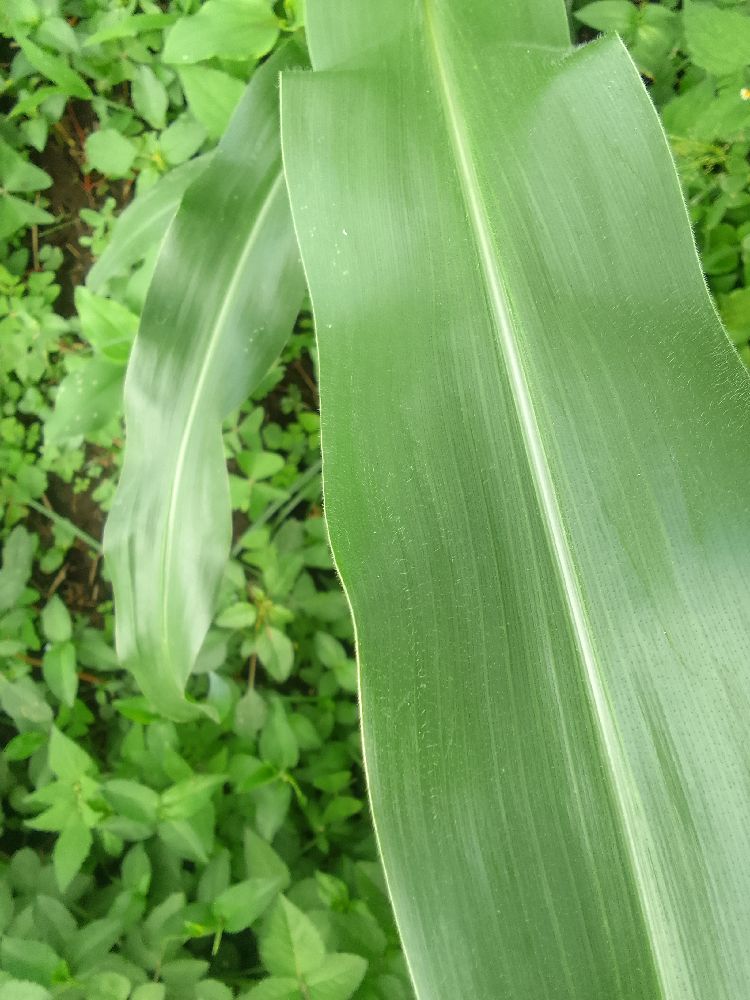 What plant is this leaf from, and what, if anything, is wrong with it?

maize, healthy
